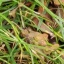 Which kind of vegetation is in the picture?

grass
